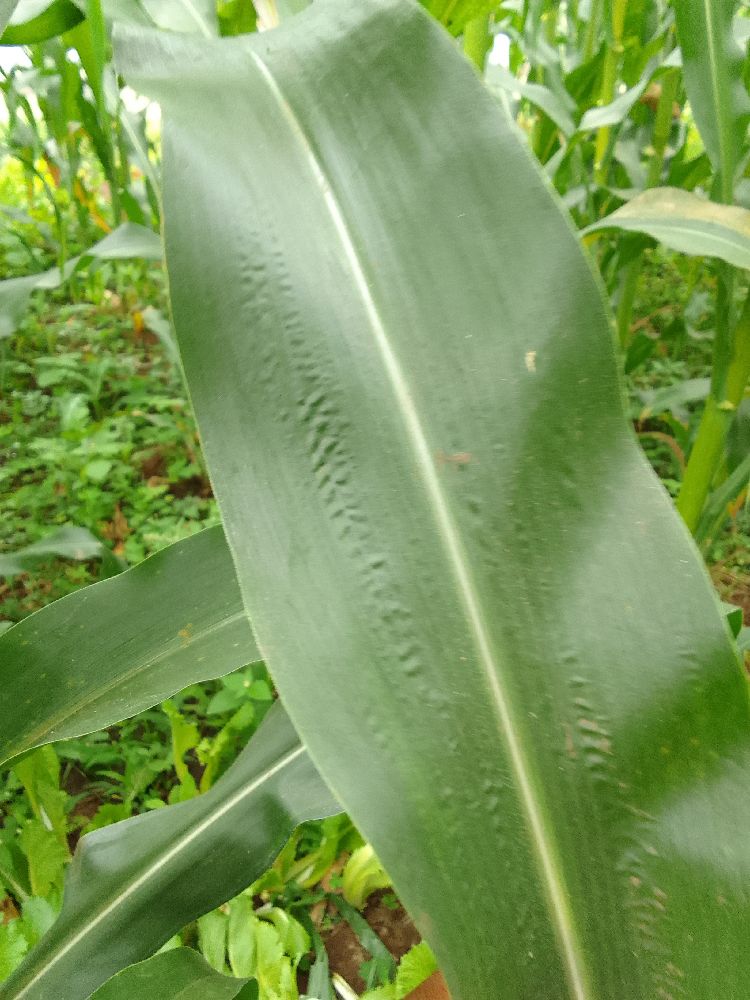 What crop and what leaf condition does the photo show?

maize, healthy
